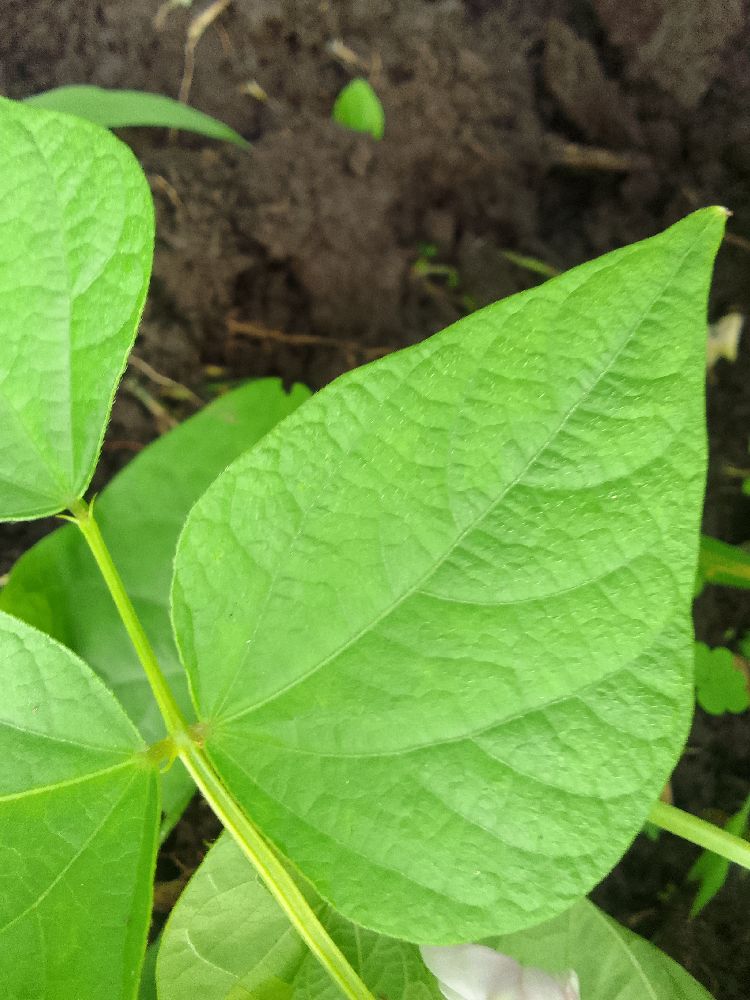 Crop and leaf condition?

common bean, healthy
